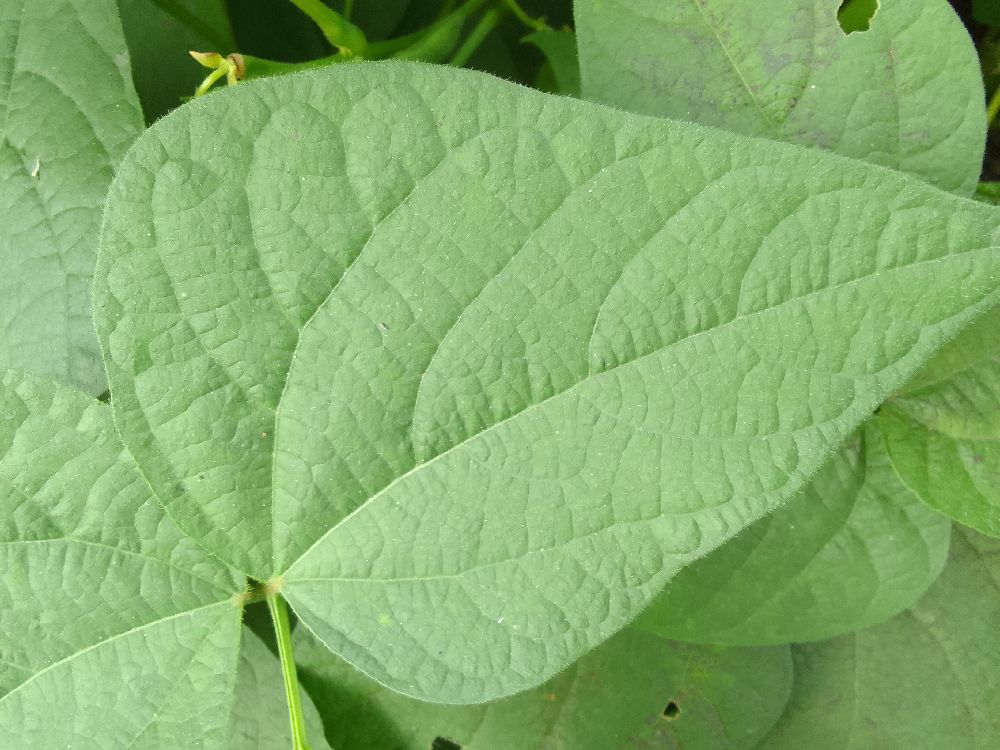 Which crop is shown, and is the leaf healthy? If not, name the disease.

common bean, healthy
